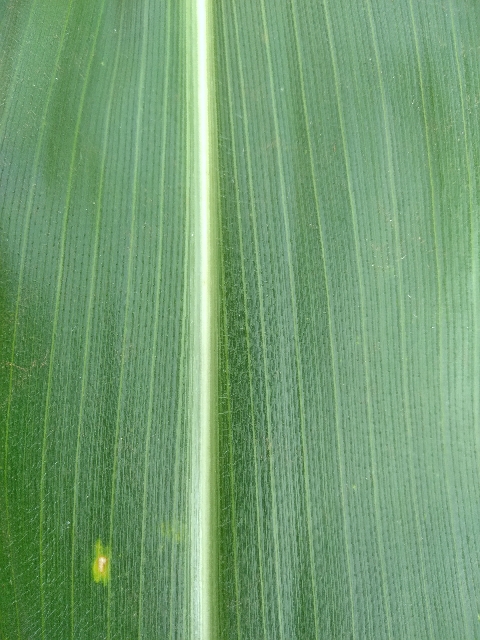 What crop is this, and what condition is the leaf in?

maize, healthy
